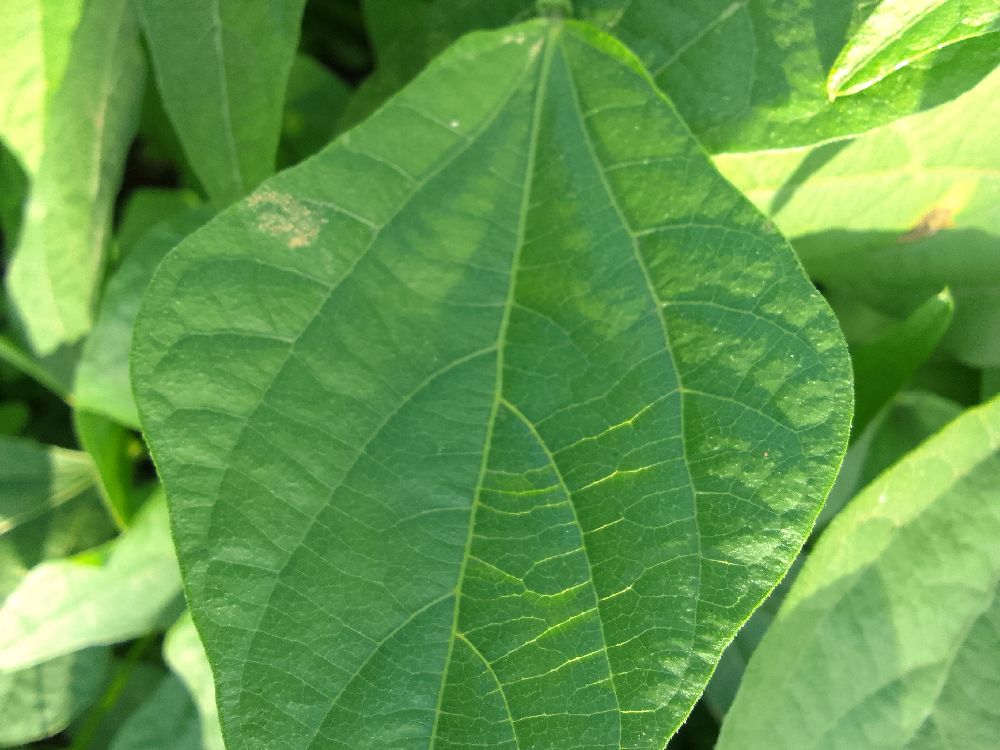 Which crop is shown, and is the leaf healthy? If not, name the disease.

common bean, healthy
